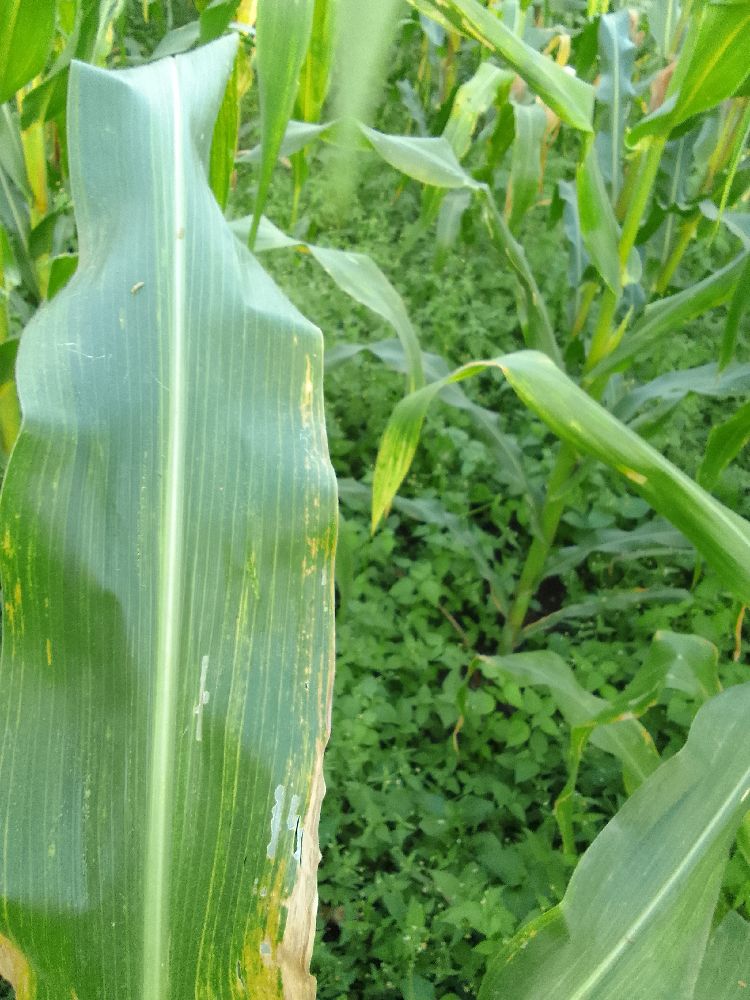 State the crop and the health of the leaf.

maize, maize lethal necrosis
